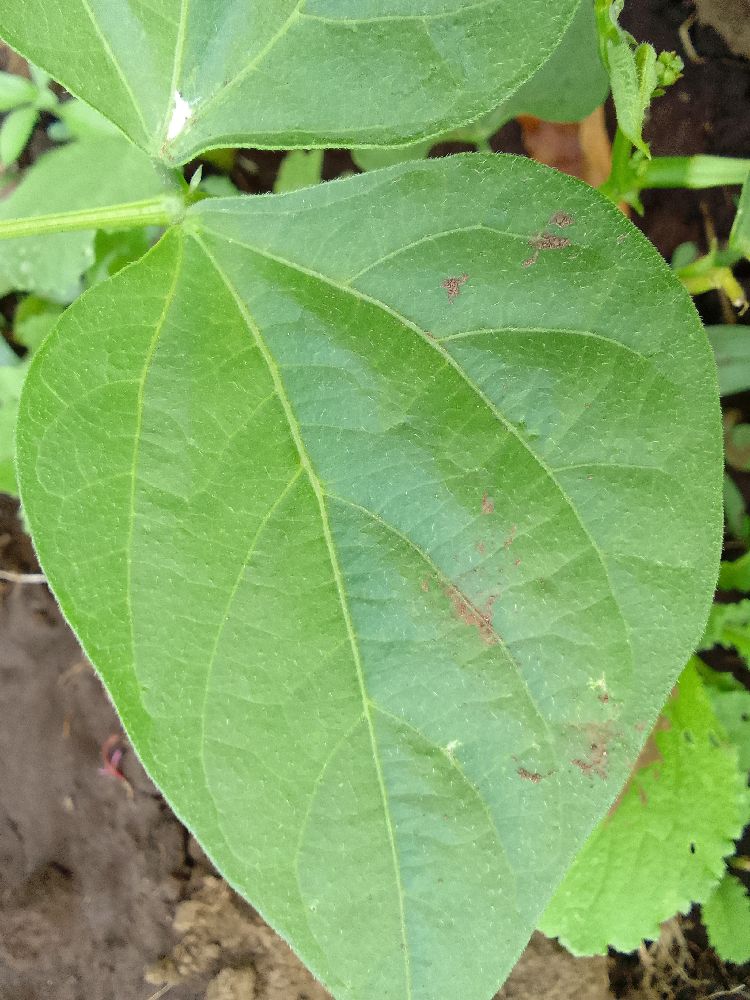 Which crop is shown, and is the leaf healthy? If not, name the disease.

common bean, healthy
